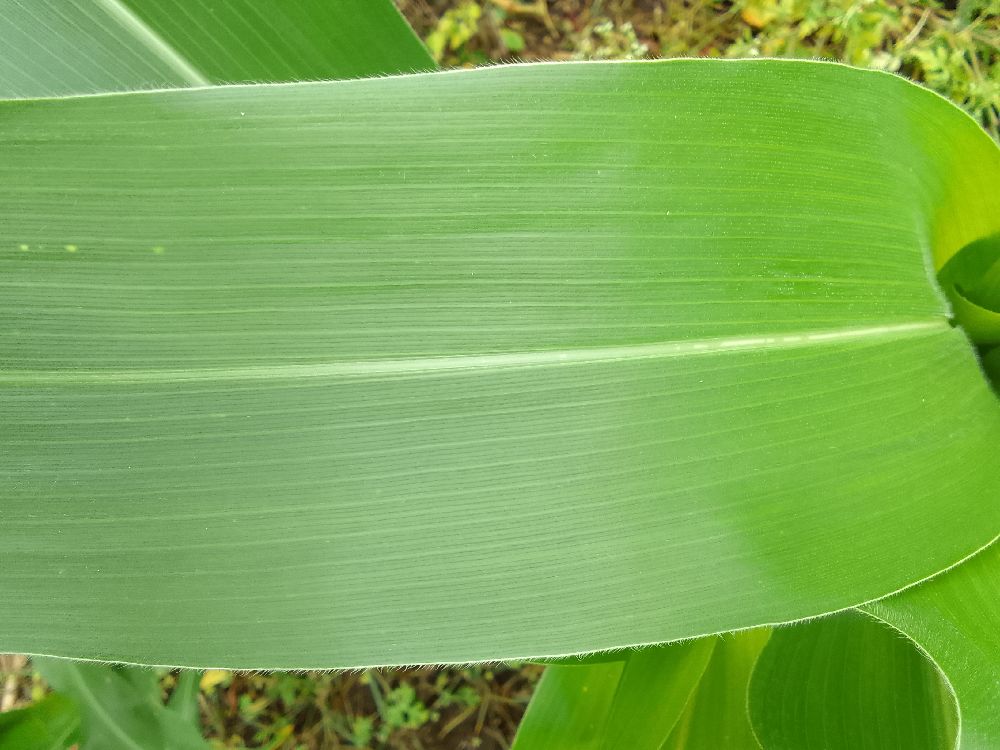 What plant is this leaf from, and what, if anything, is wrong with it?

maize, healthy
